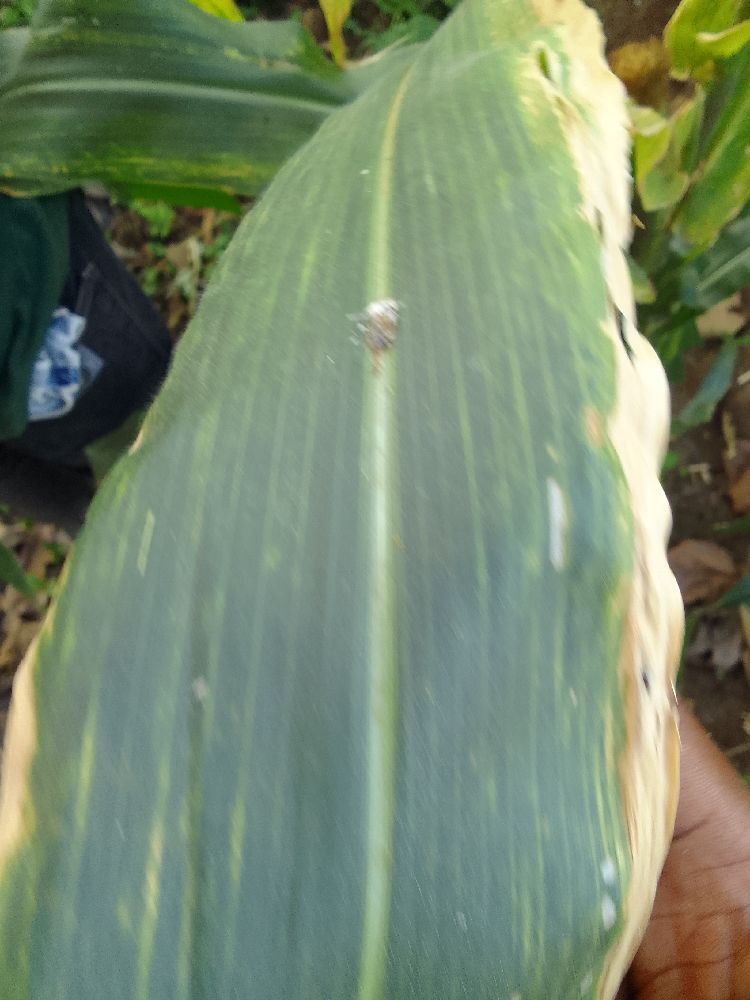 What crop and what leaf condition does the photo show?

maize, maize lethal necrosis
